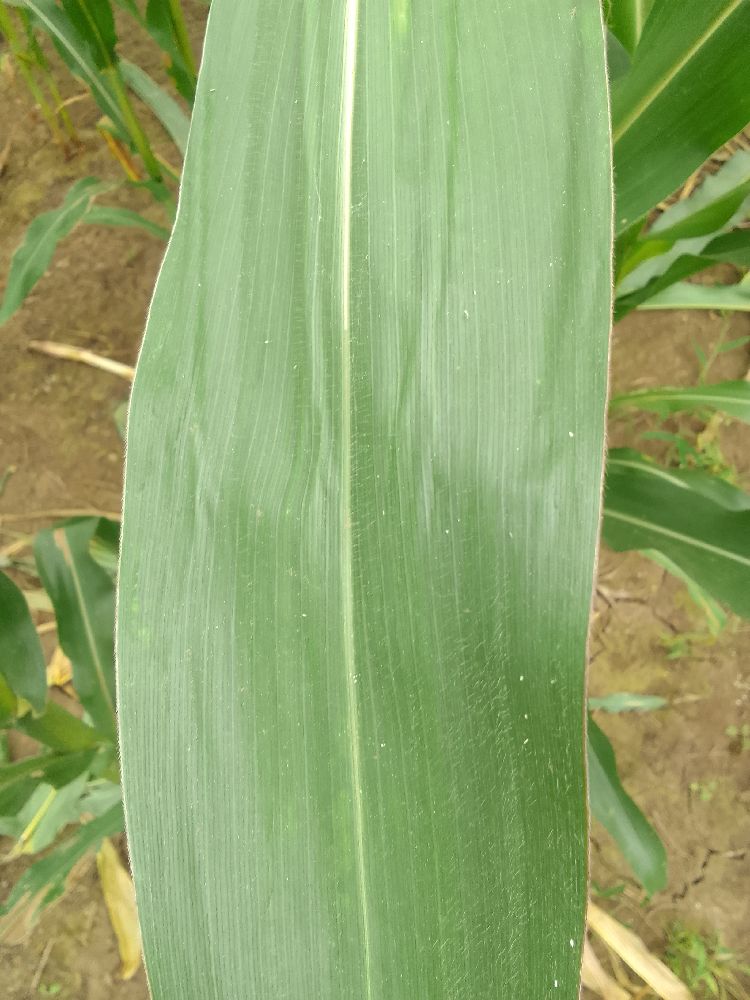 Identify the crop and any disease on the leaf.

maize, healthy
